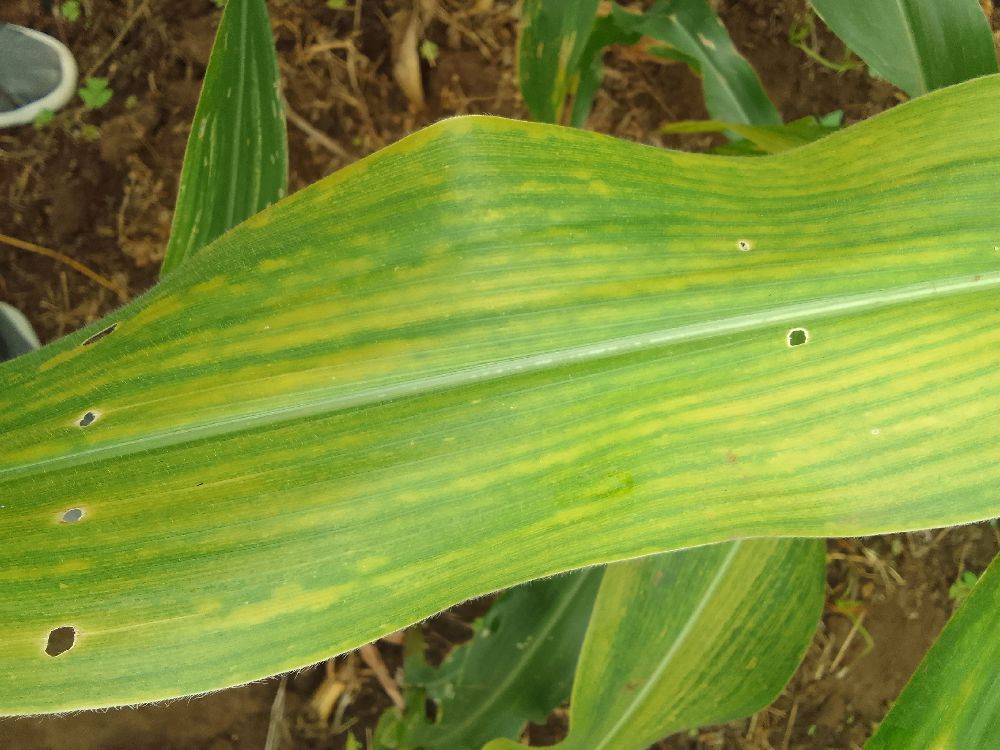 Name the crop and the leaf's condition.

maize, maize lethal necrosis
